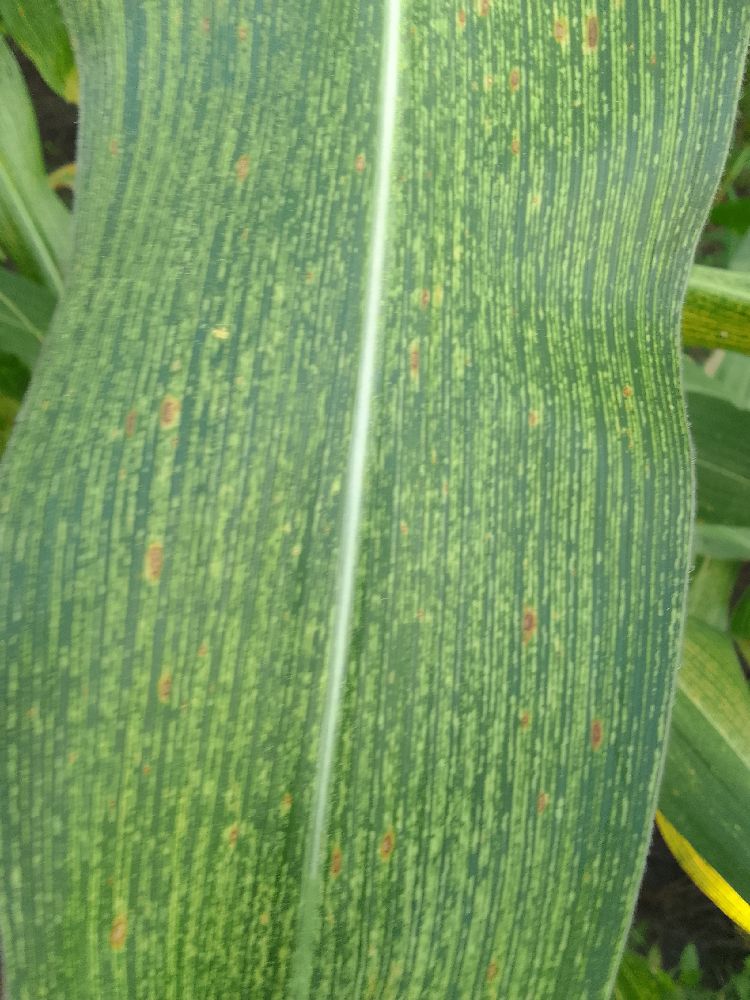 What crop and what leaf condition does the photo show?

maize, maize streak virus
